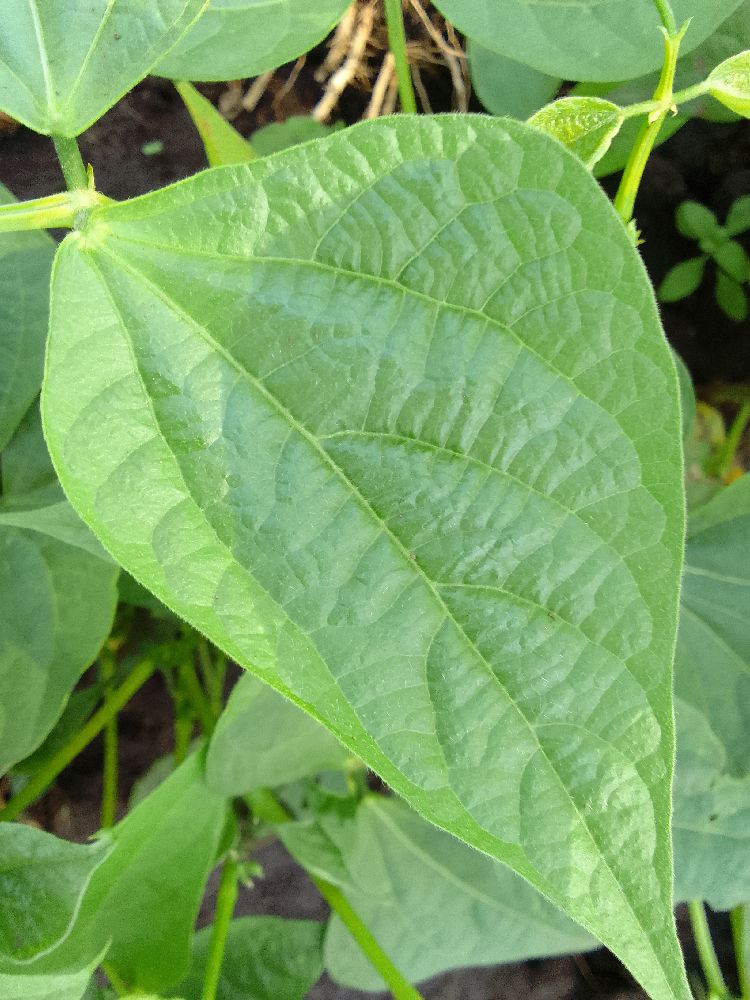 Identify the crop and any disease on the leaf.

common bean, healthy
